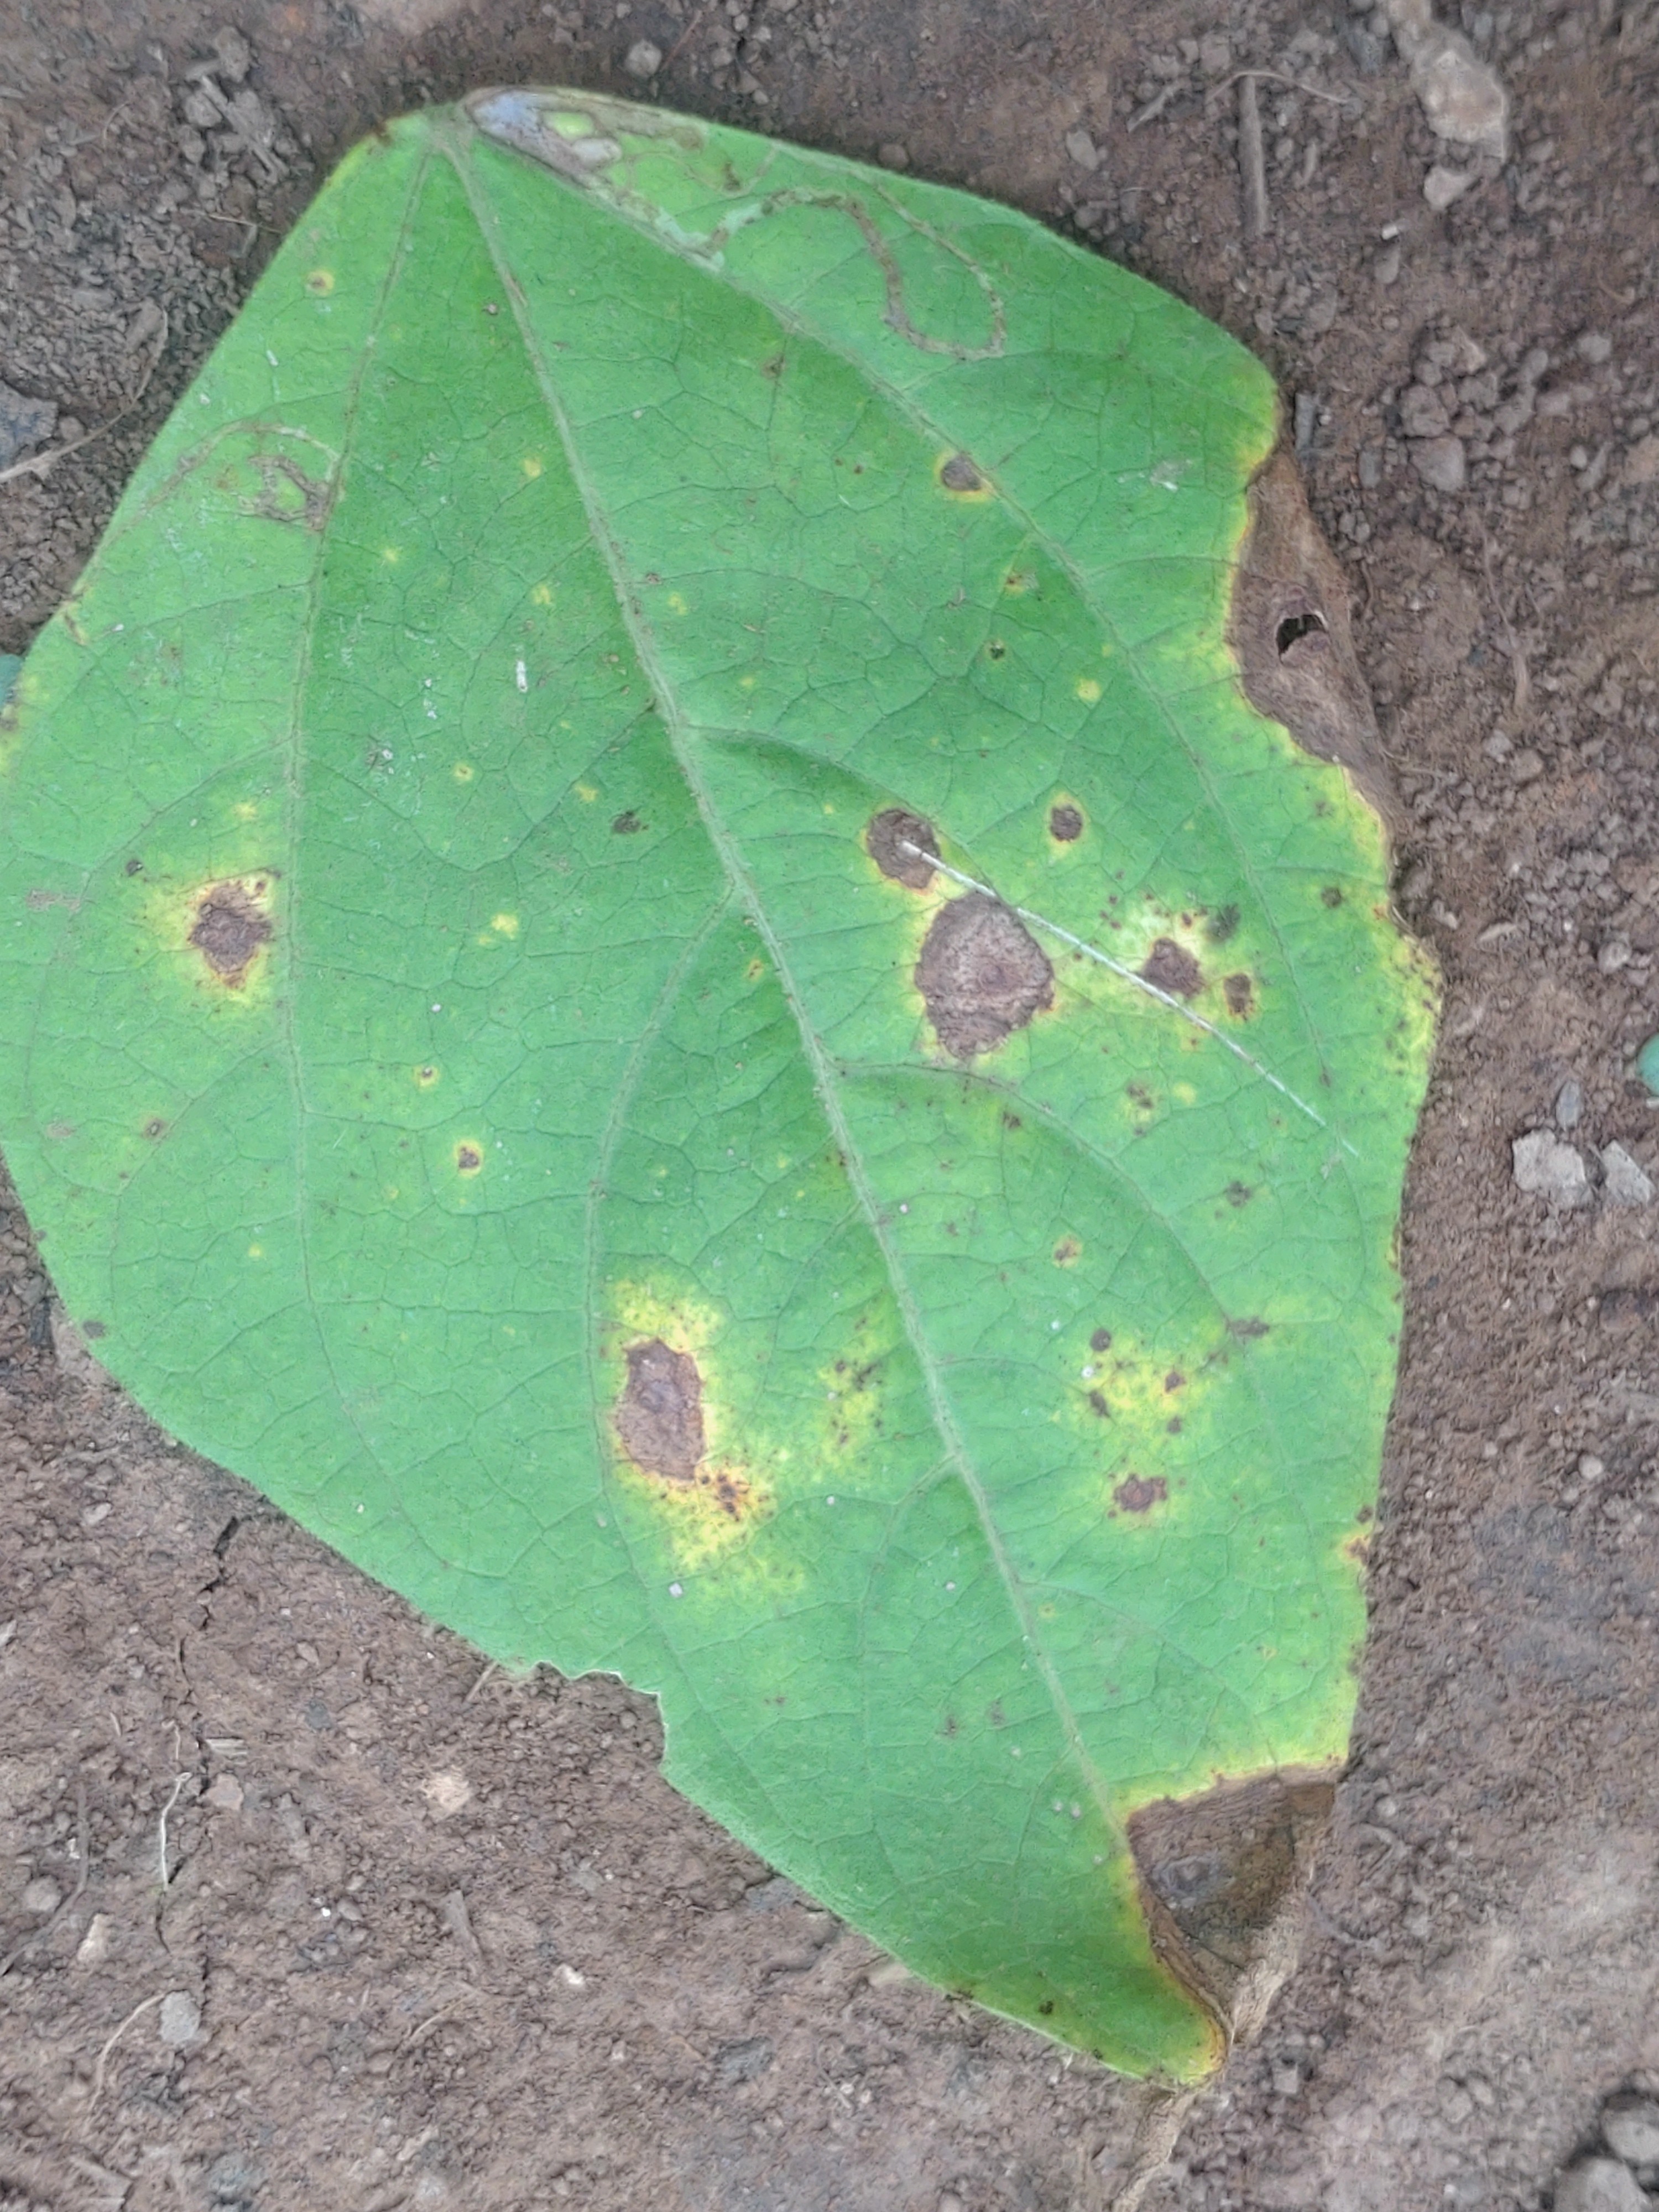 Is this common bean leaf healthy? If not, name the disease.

rust
